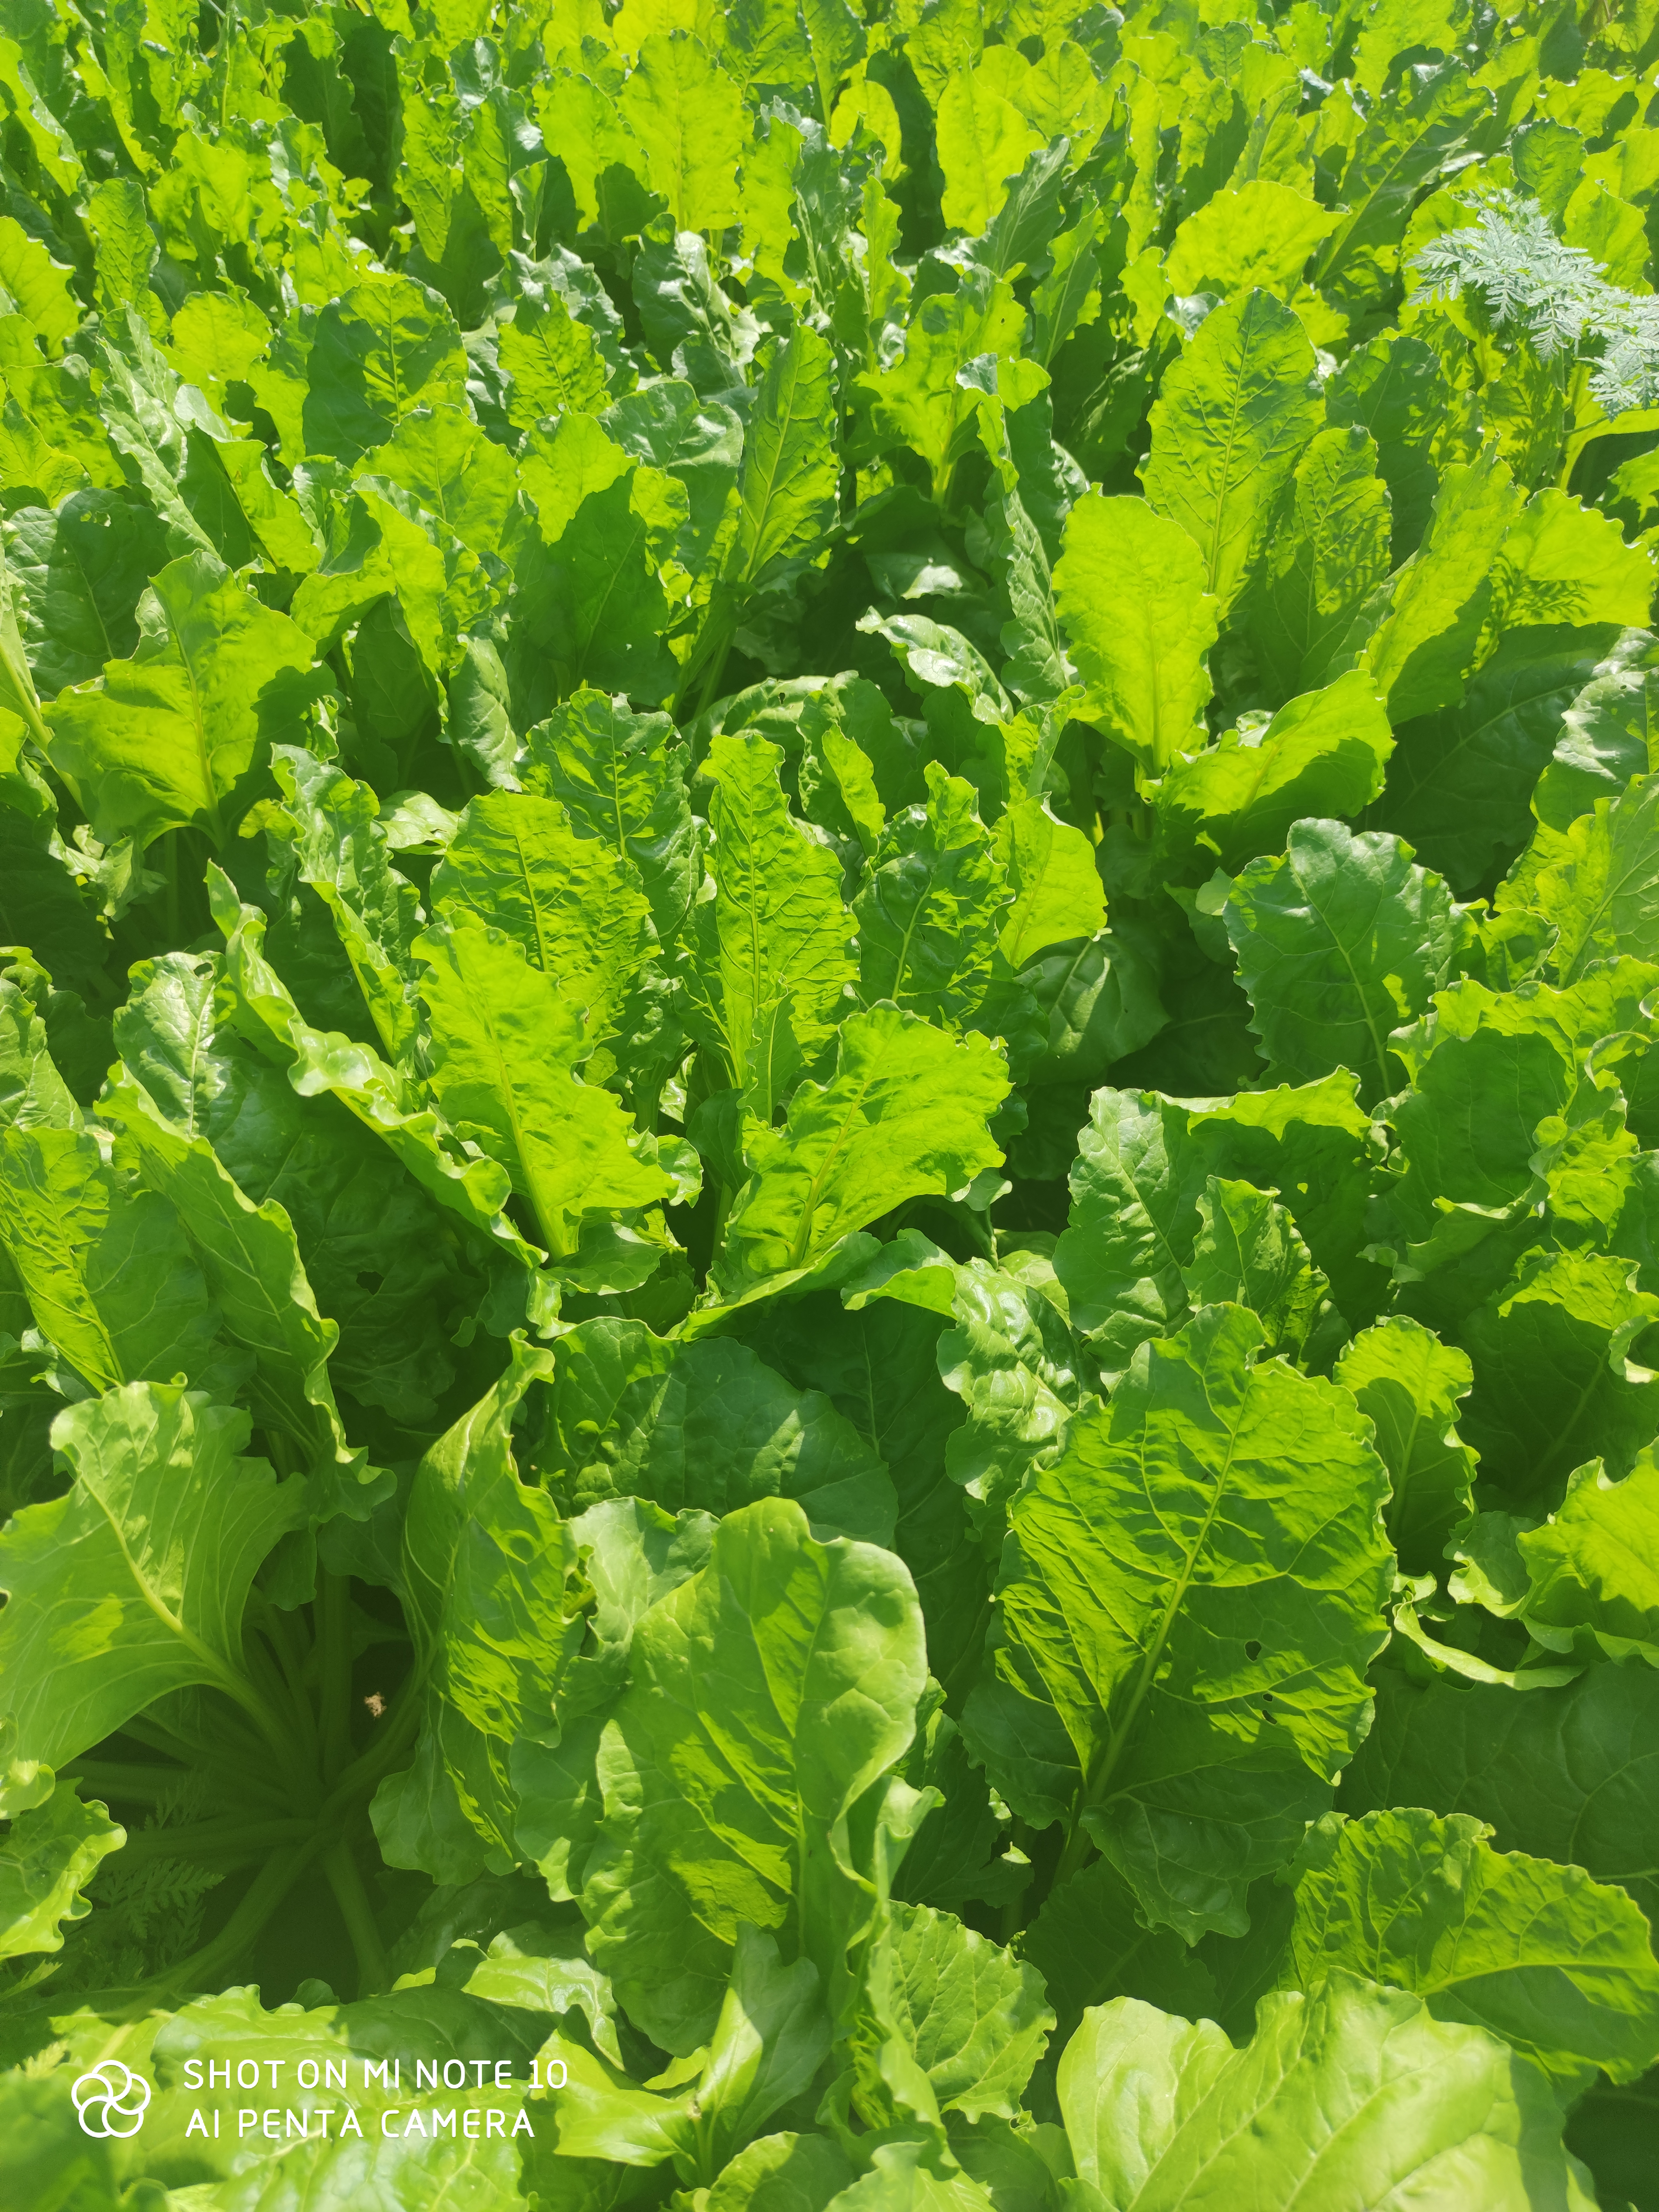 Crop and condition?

beet, unaffected
